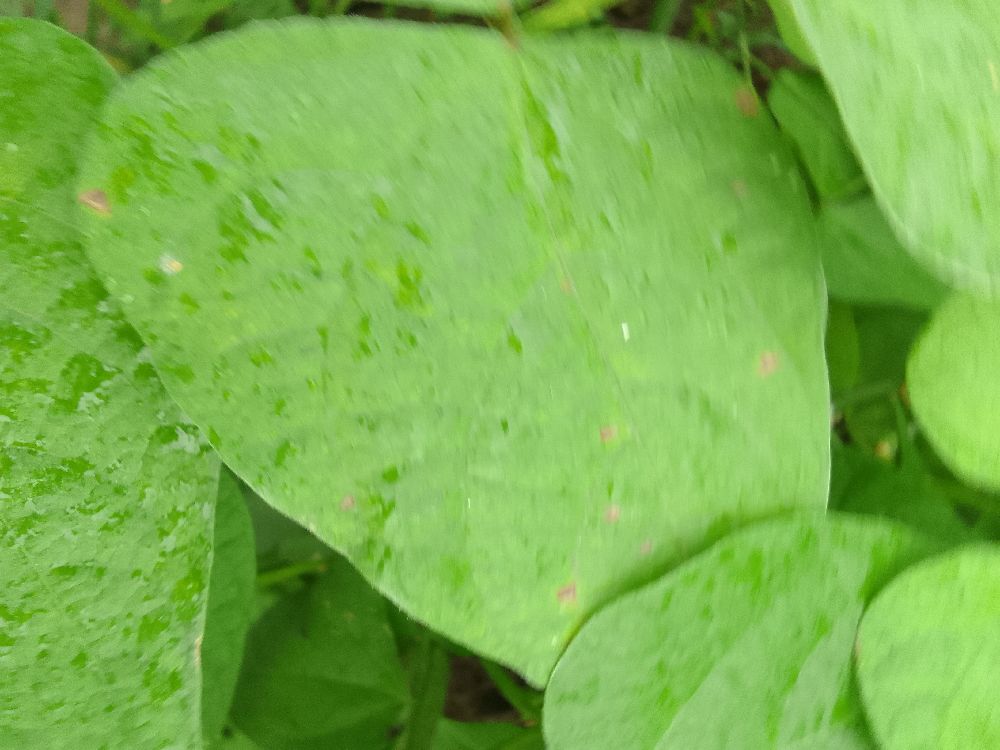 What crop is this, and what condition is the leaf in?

common bean, healthy
